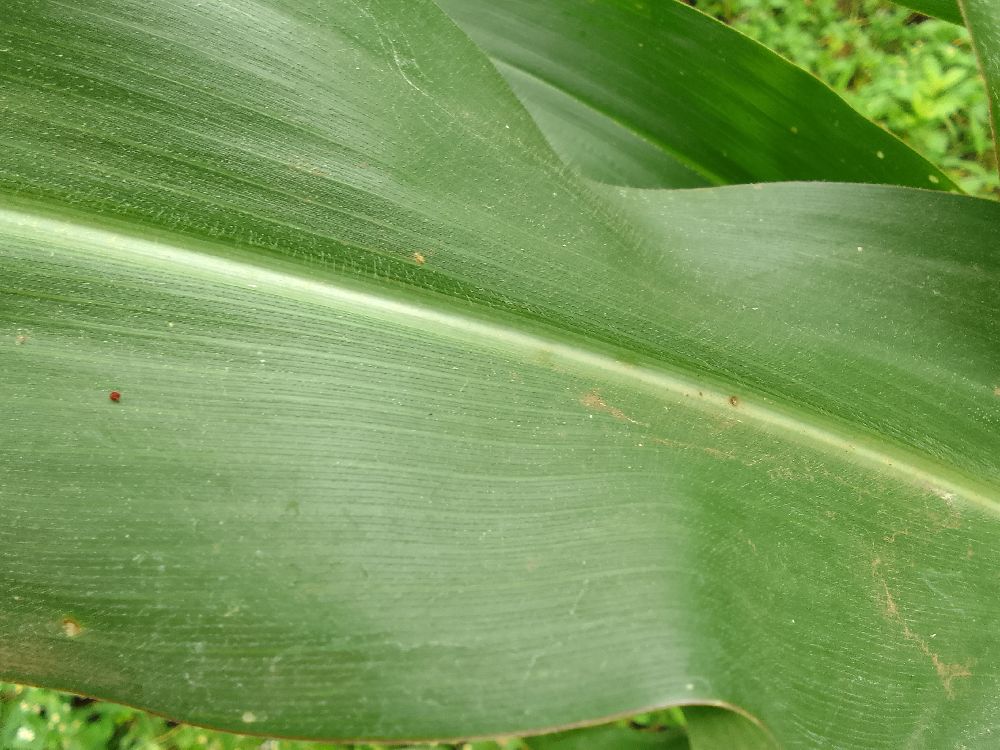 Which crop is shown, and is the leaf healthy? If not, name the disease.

maize, healthy
